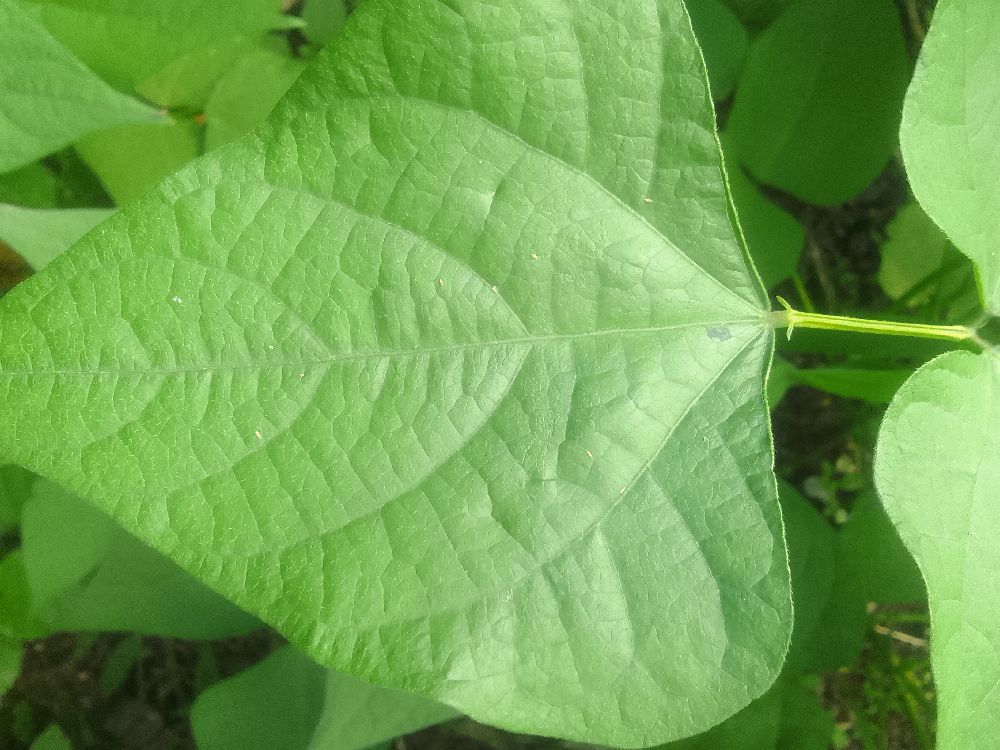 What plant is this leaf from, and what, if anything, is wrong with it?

common bean, healthy
